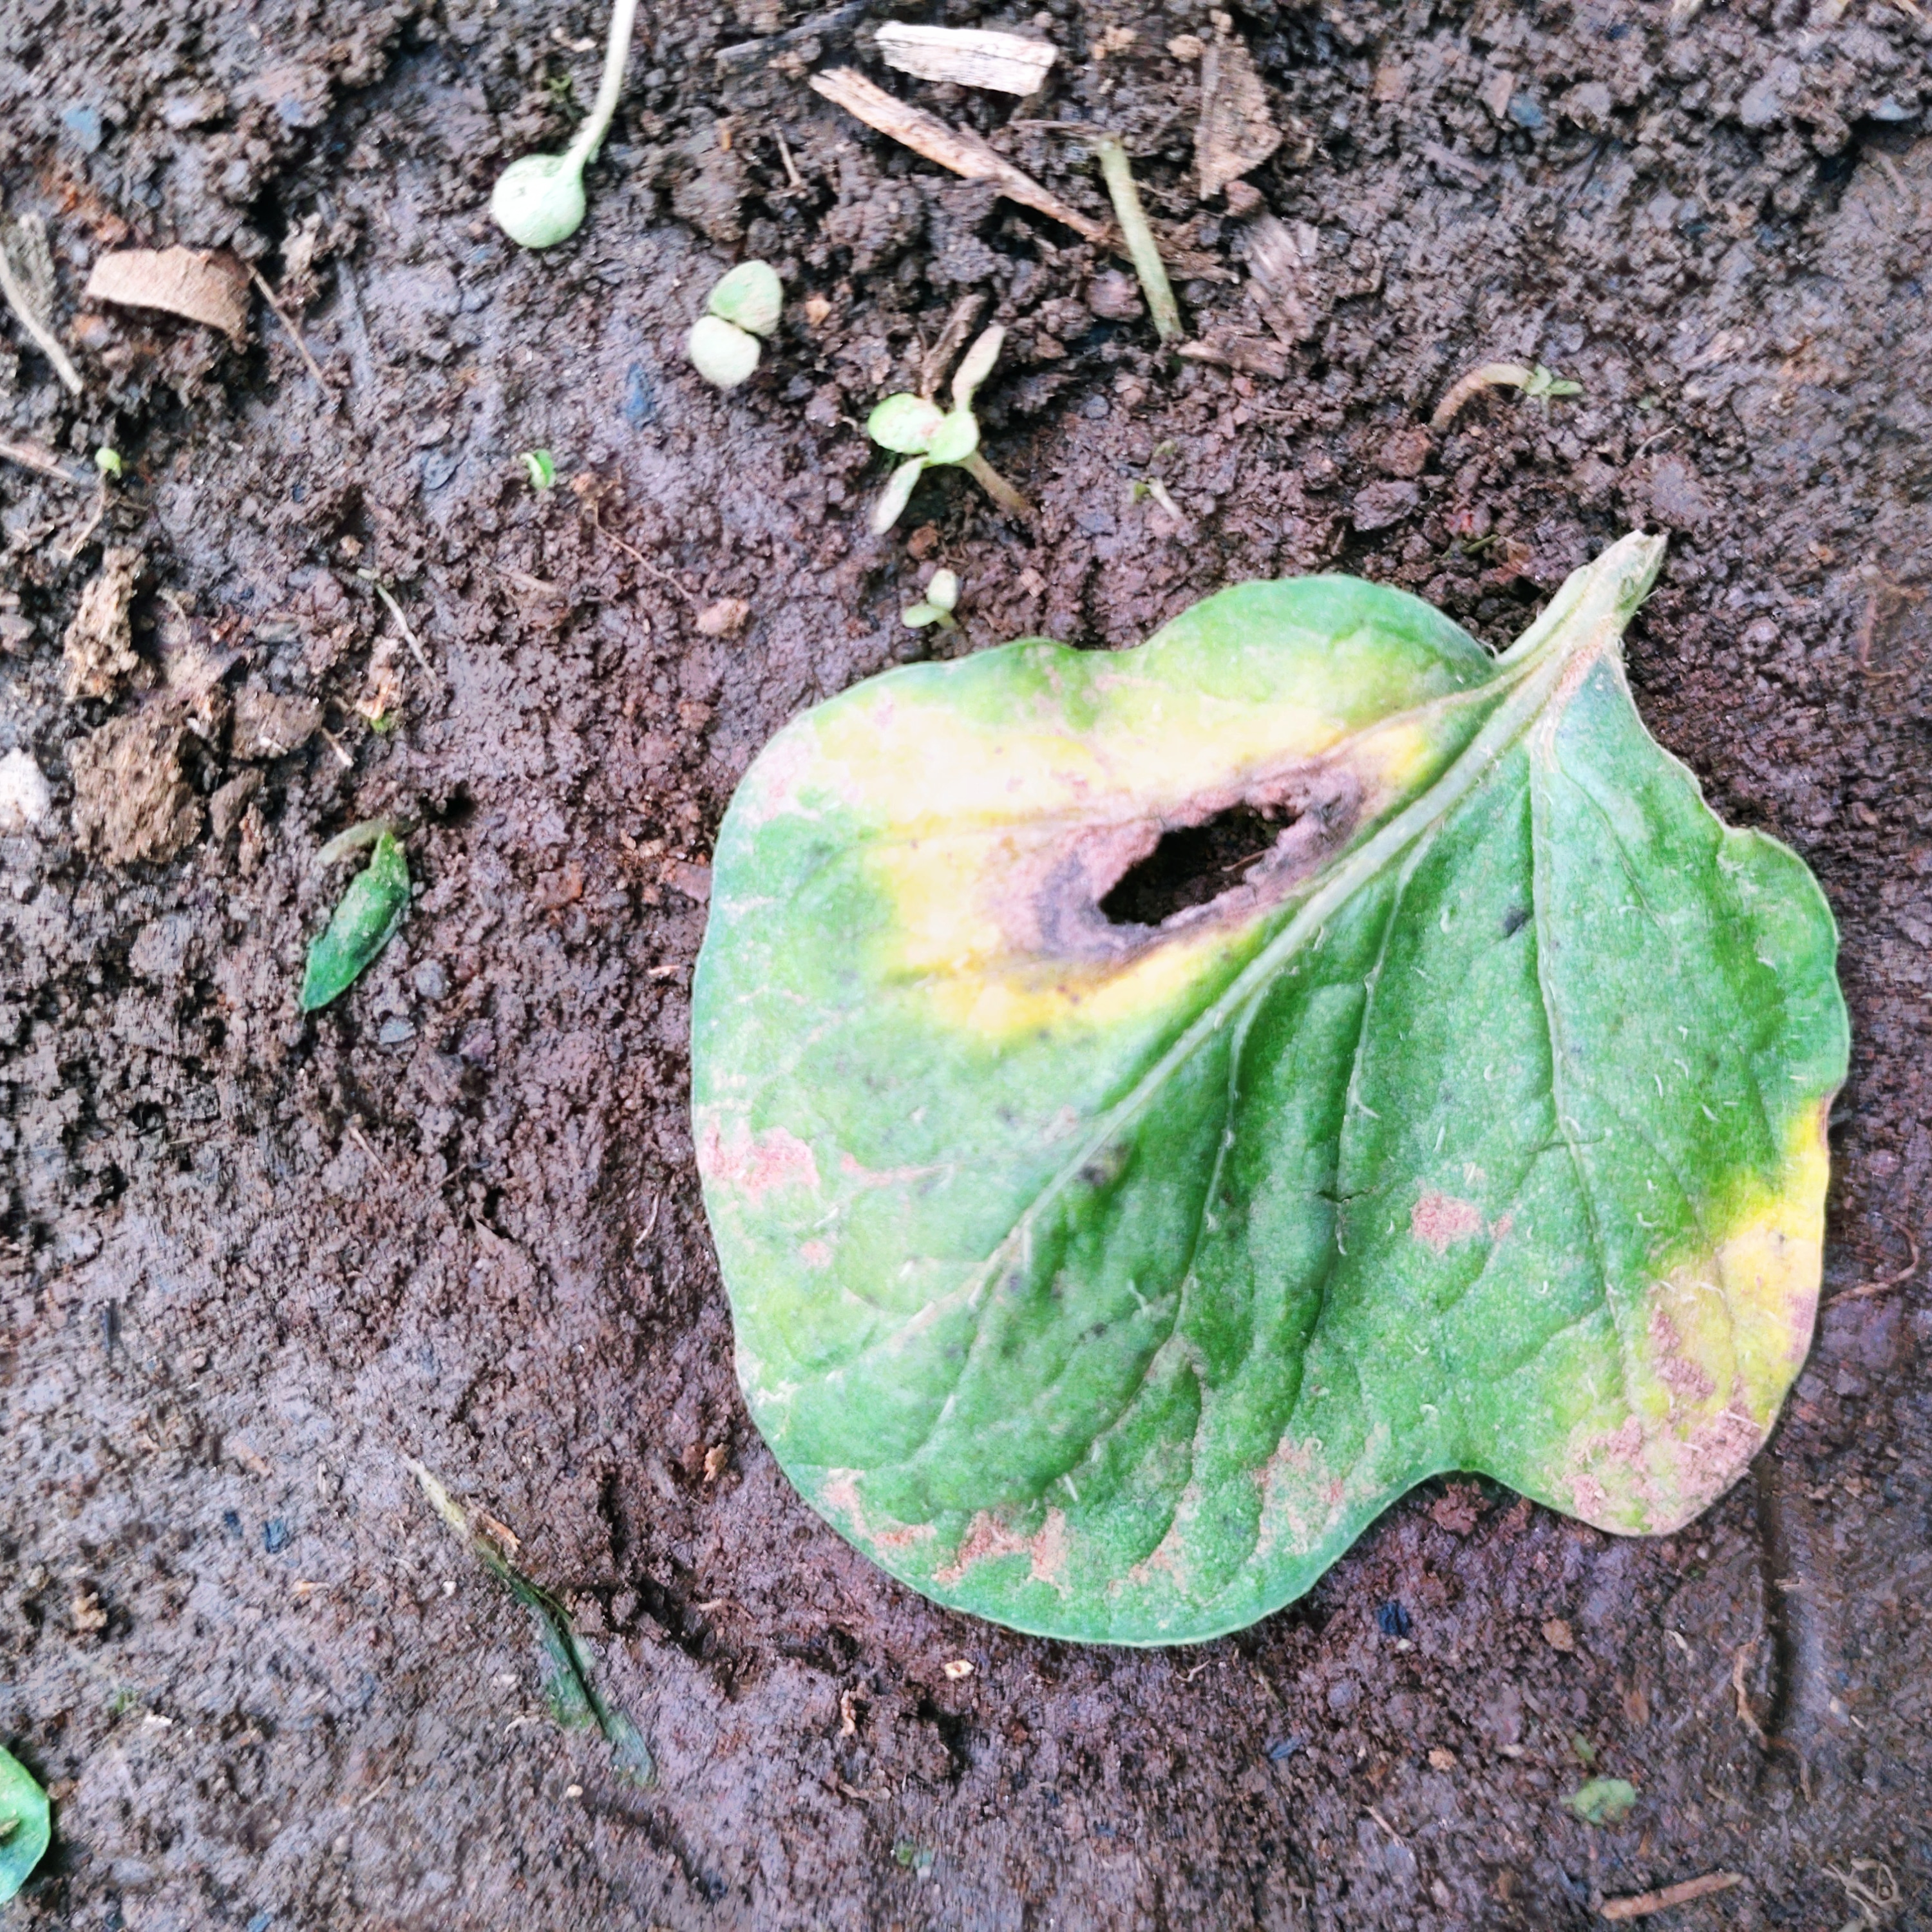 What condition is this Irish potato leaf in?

late blight
